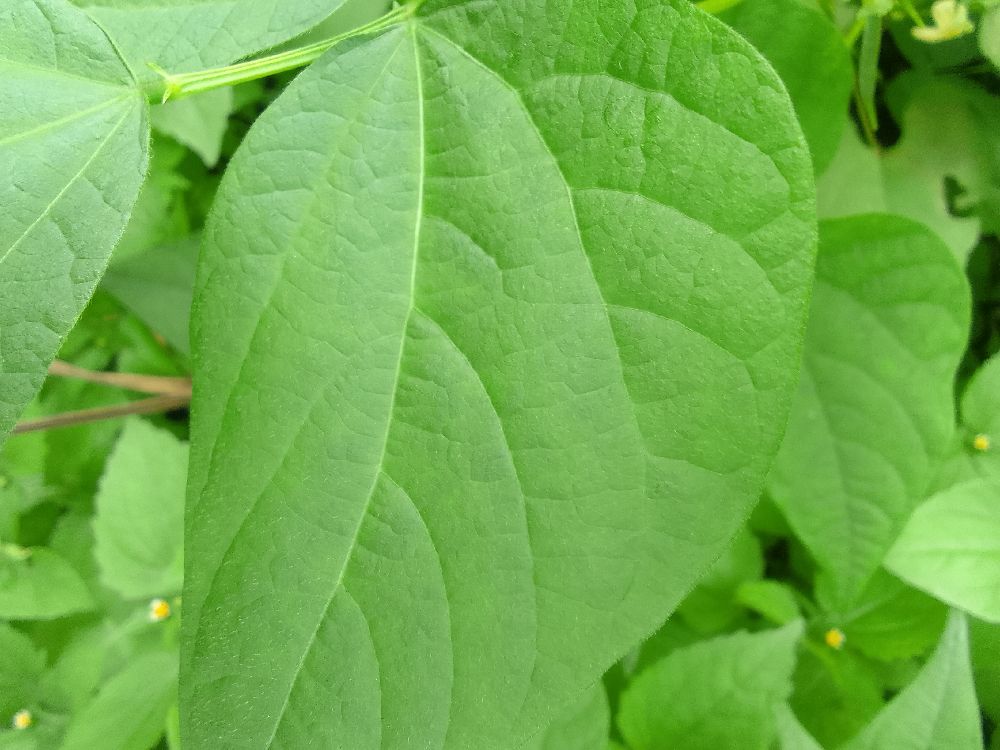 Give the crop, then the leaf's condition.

common bean, healthy
